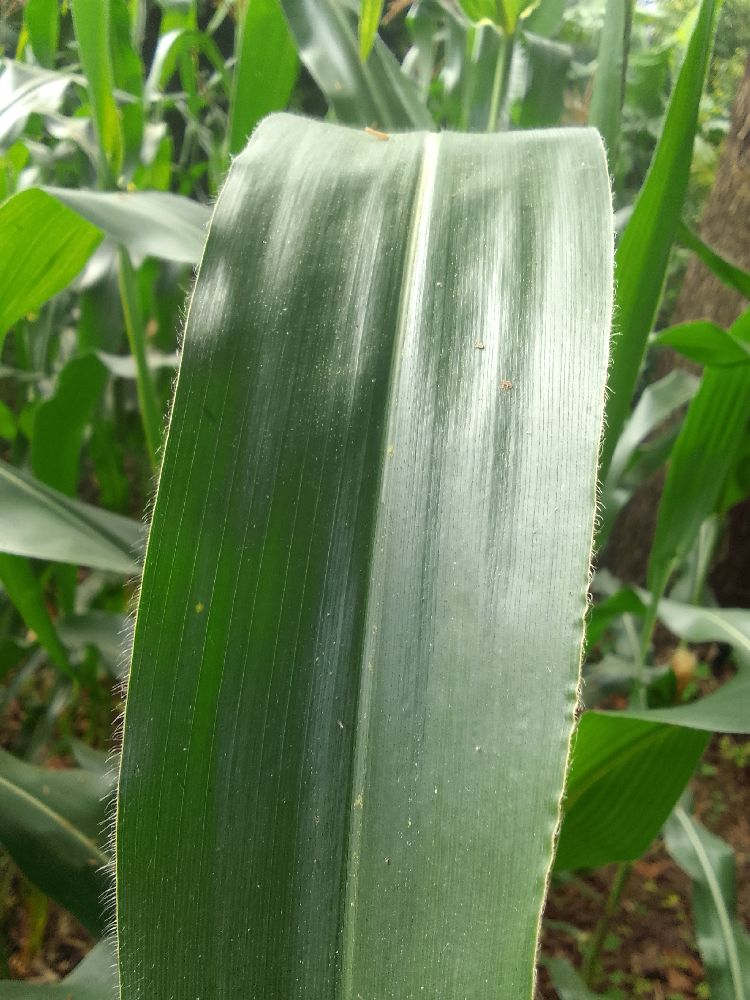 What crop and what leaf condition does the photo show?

maize, healthy
